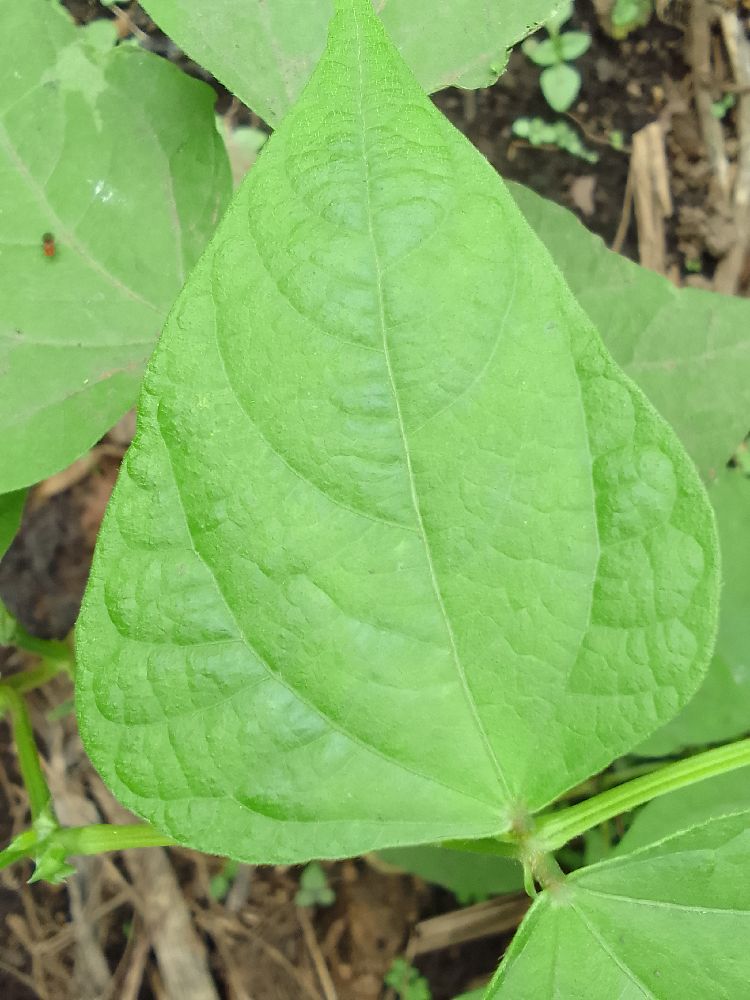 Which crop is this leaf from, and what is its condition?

common bean, healthy
